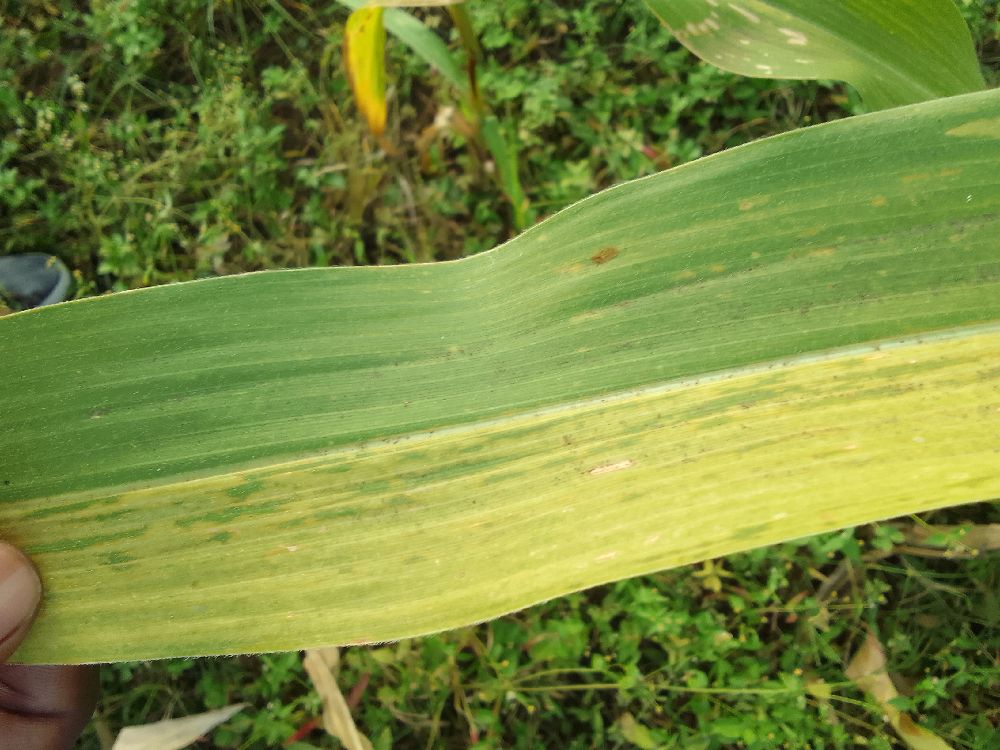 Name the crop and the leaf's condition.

maize, maize lethal necrosis
